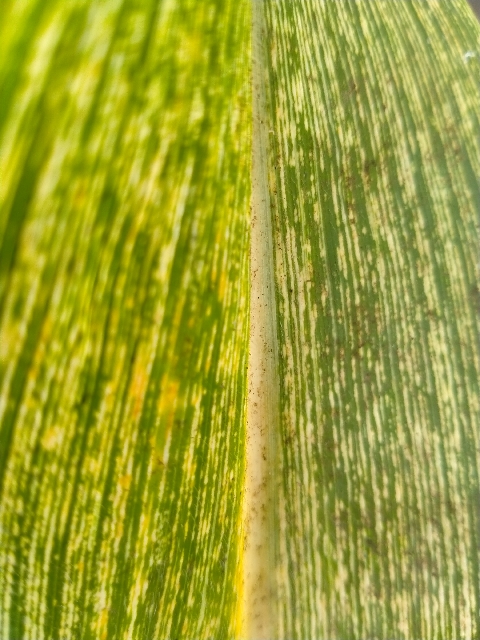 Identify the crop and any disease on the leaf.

maize, maize streak virus
